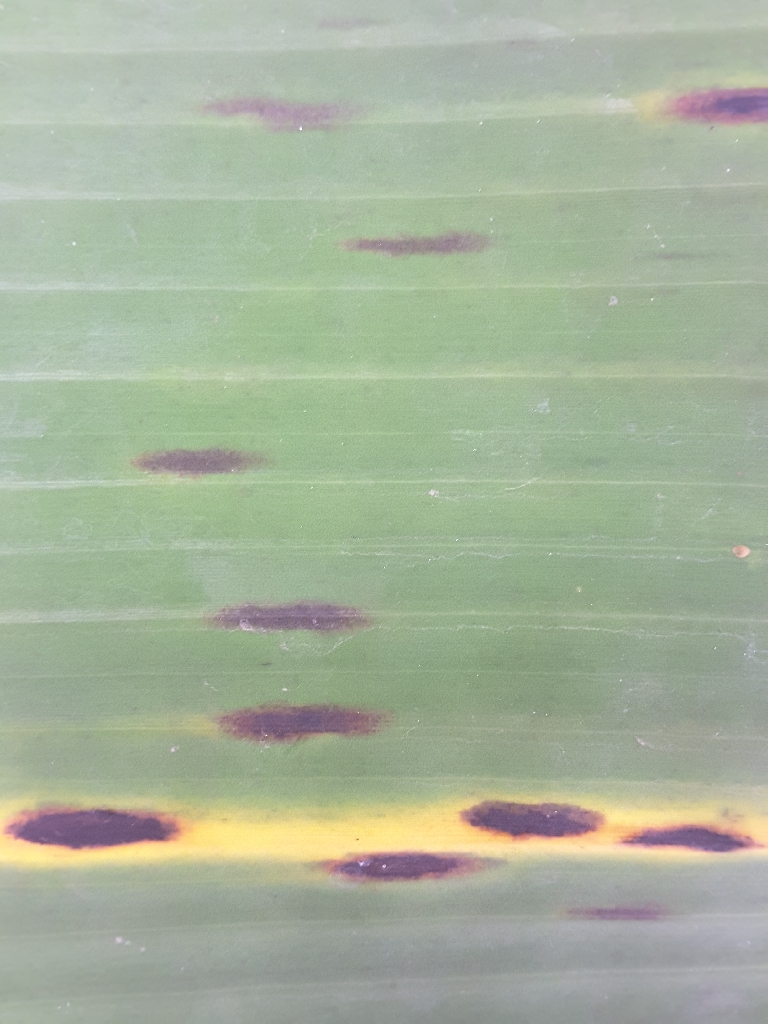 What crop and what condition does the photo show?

banana, black sigatoka
